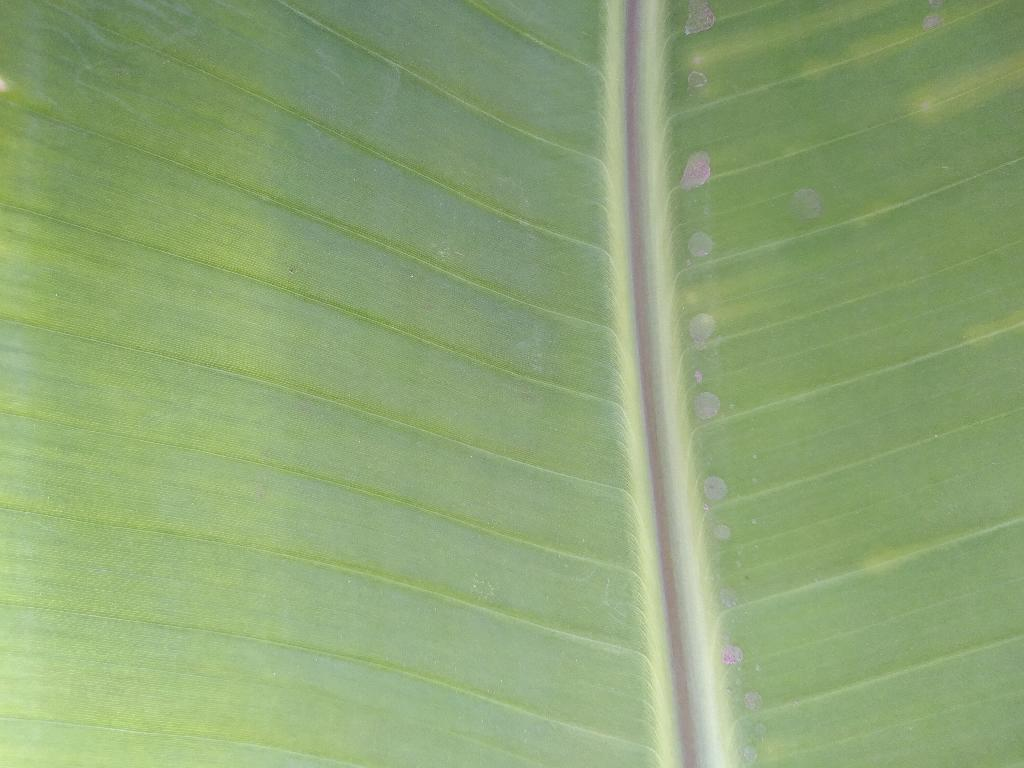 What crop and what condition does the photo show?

banana, healthy
